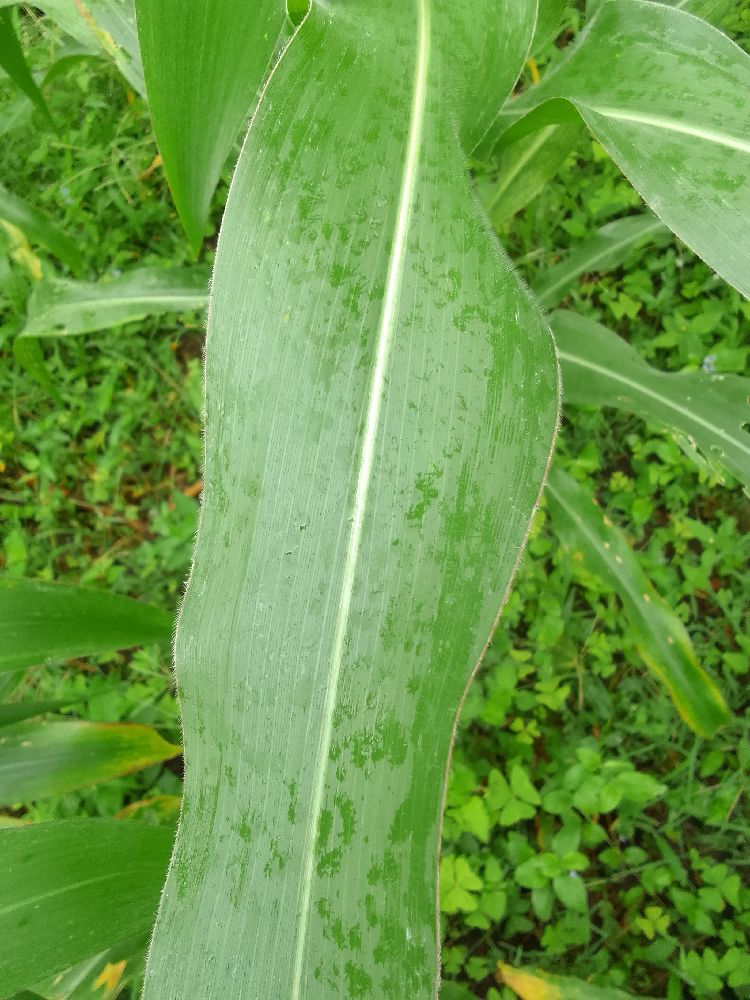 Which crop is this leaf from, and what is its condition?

maize, healthy
